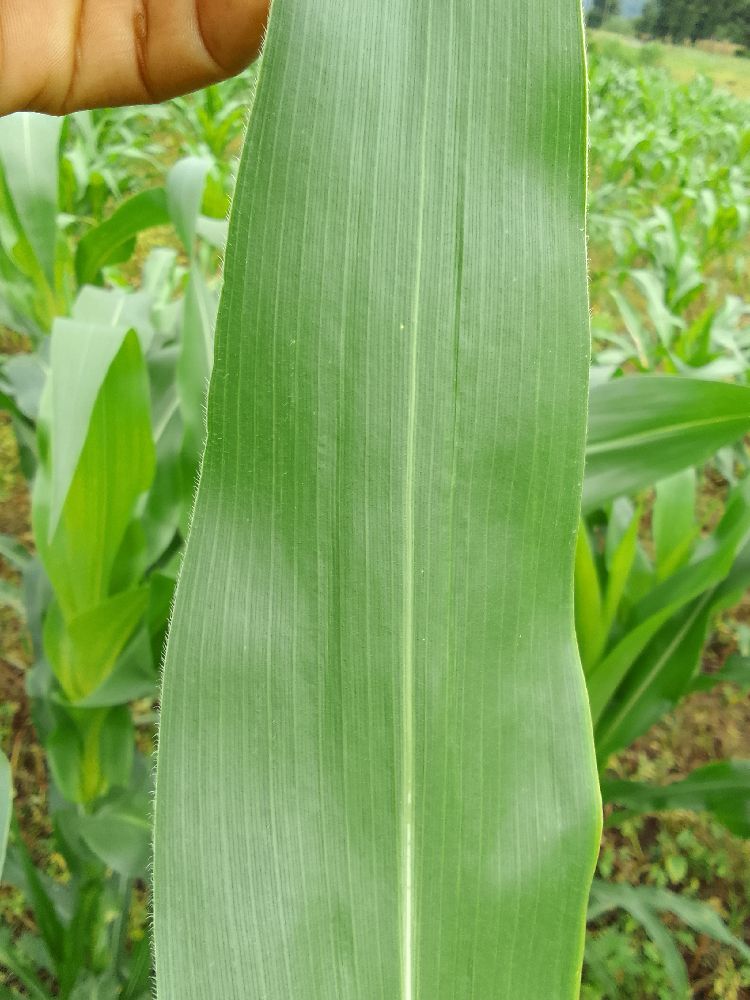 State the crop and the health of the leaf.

maize, healthy
